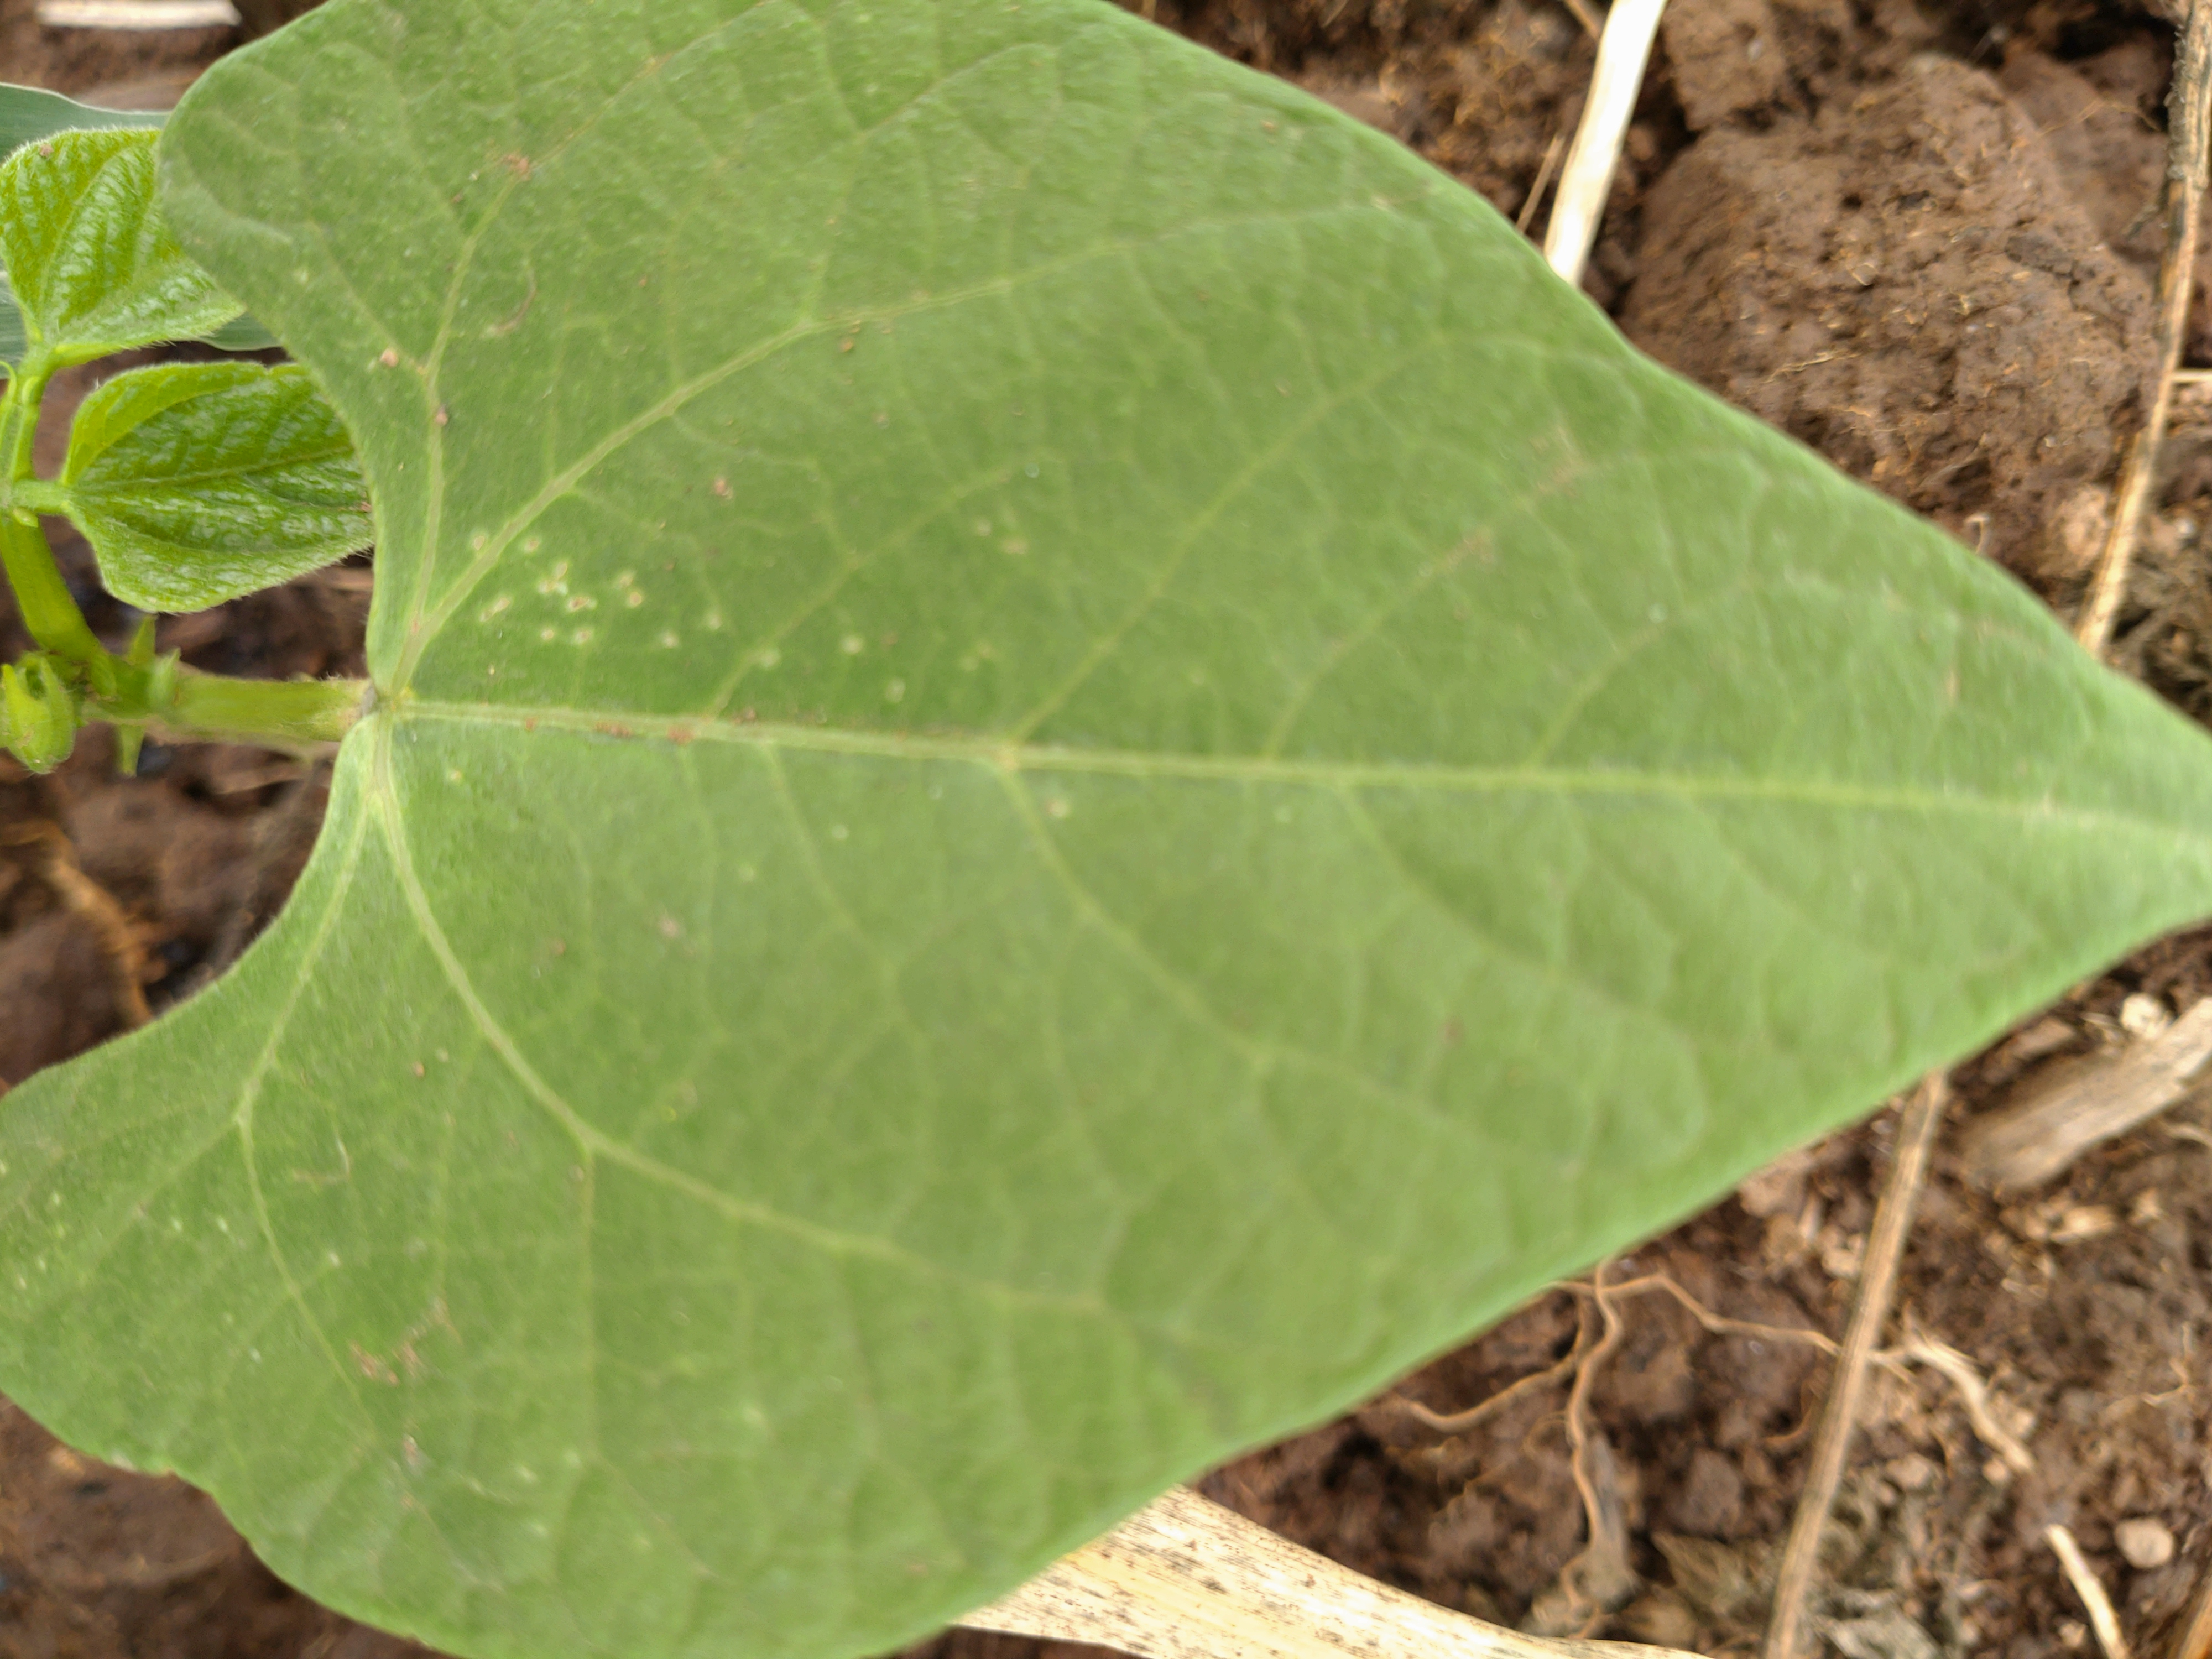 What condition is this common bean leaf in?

healthy
